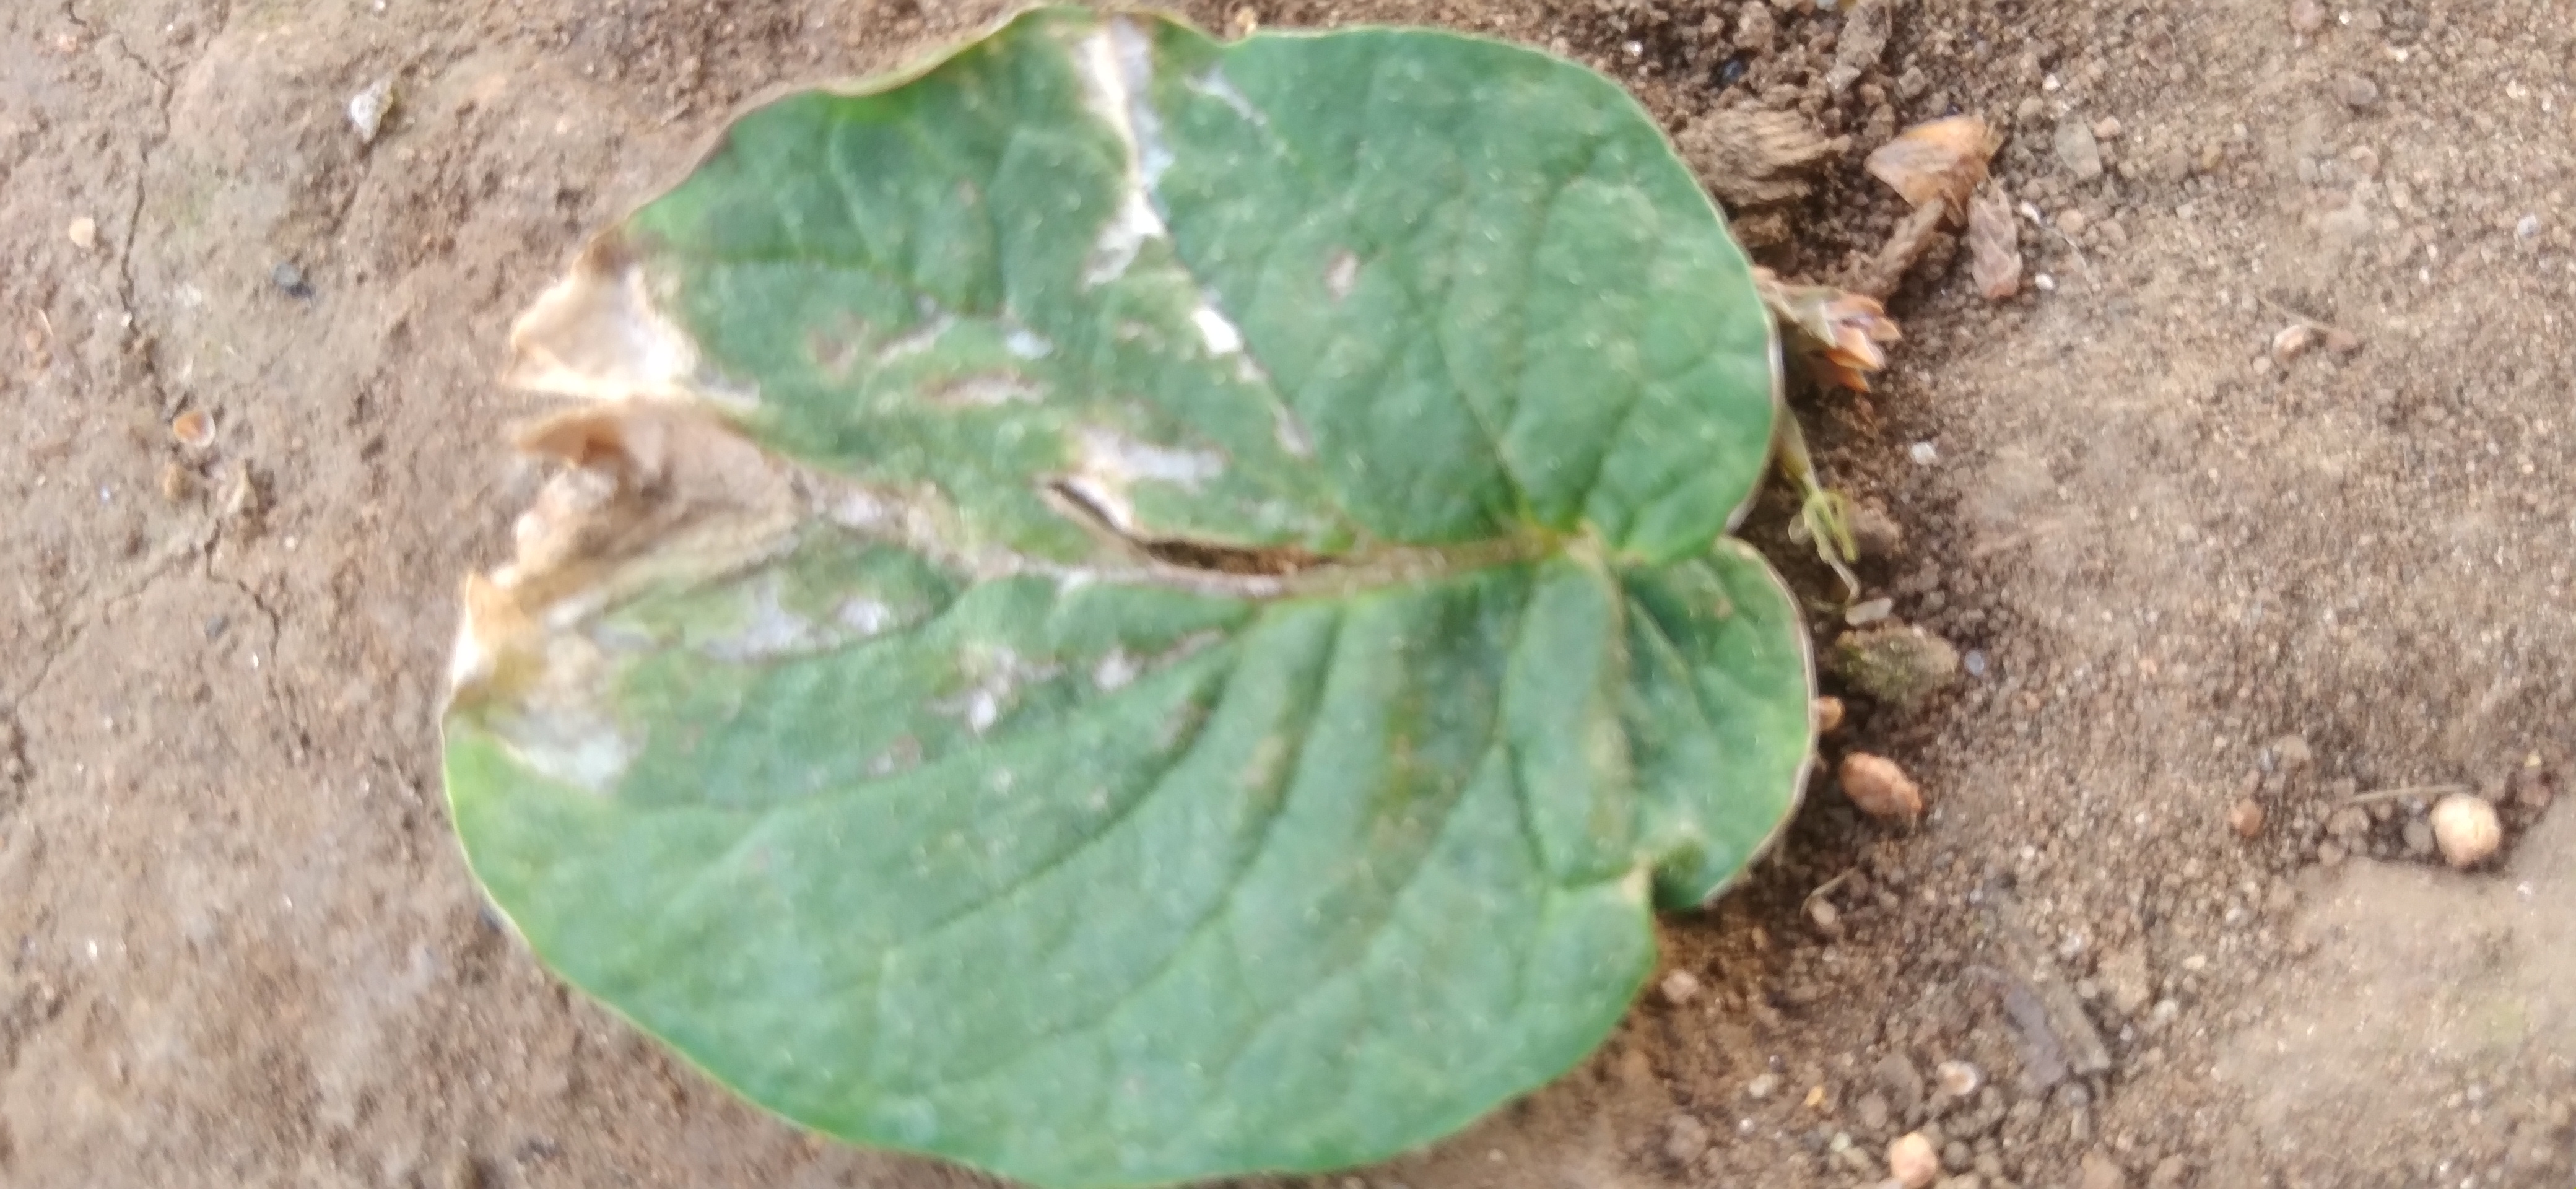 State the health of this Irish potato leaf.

early blight
